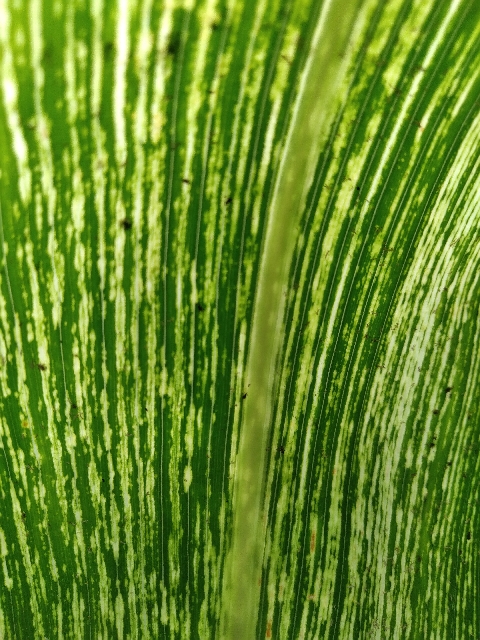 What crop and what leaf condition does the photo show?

maize, maize streak virus
